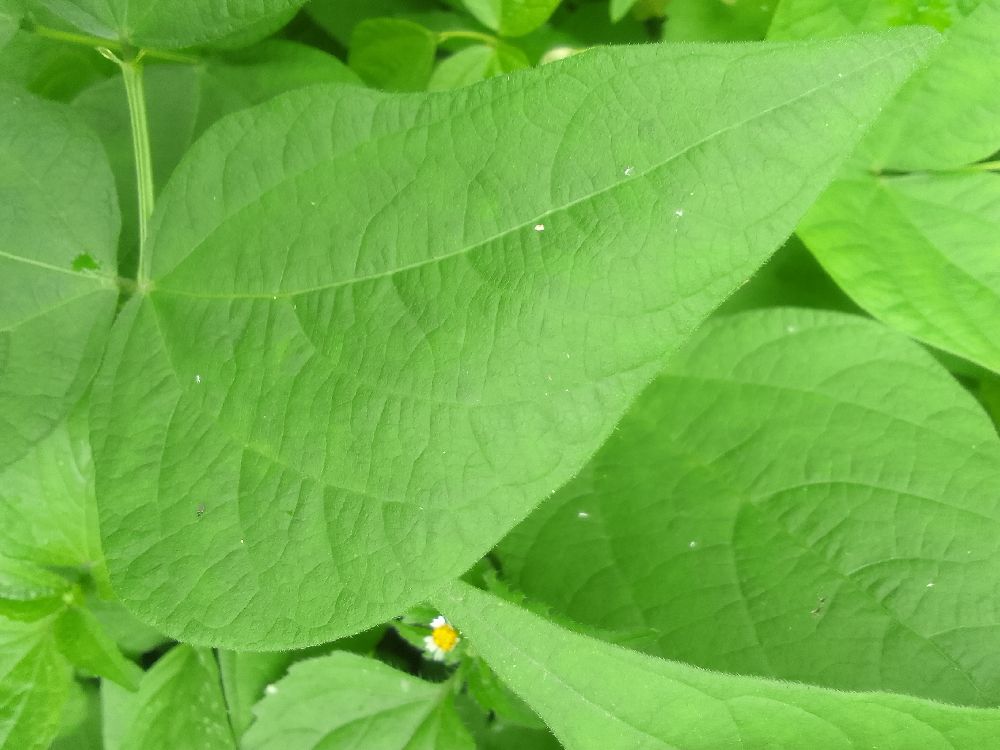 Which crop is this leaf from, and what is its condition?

common bean, healthy
